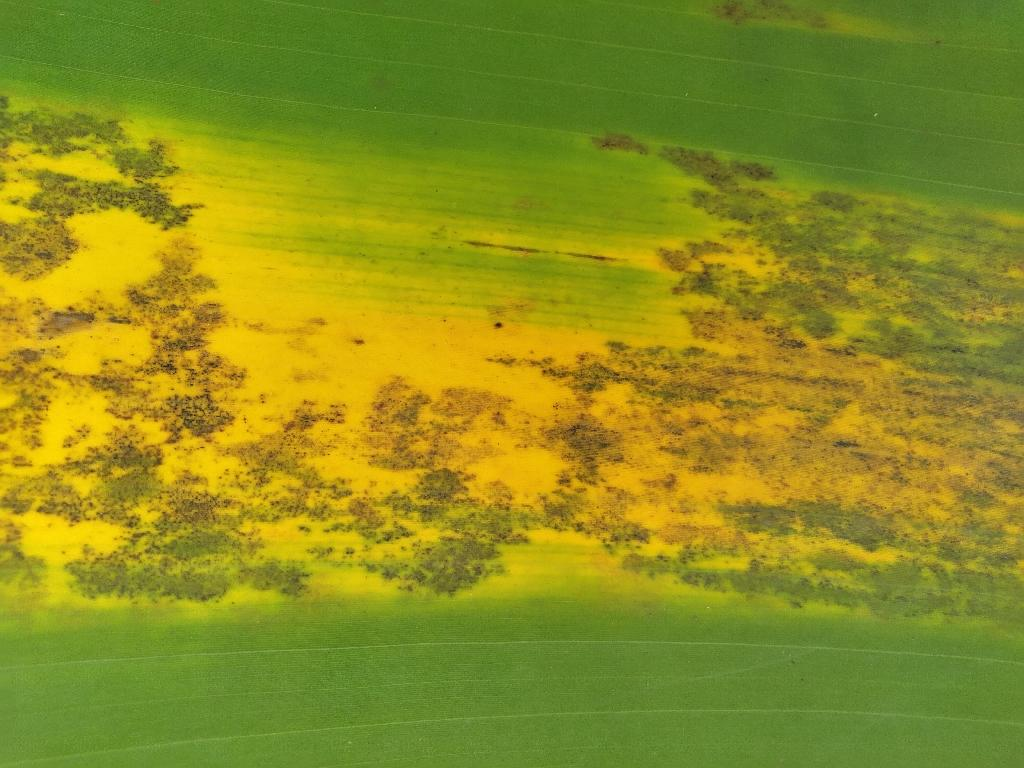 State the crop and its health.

banana, black sigatoka
